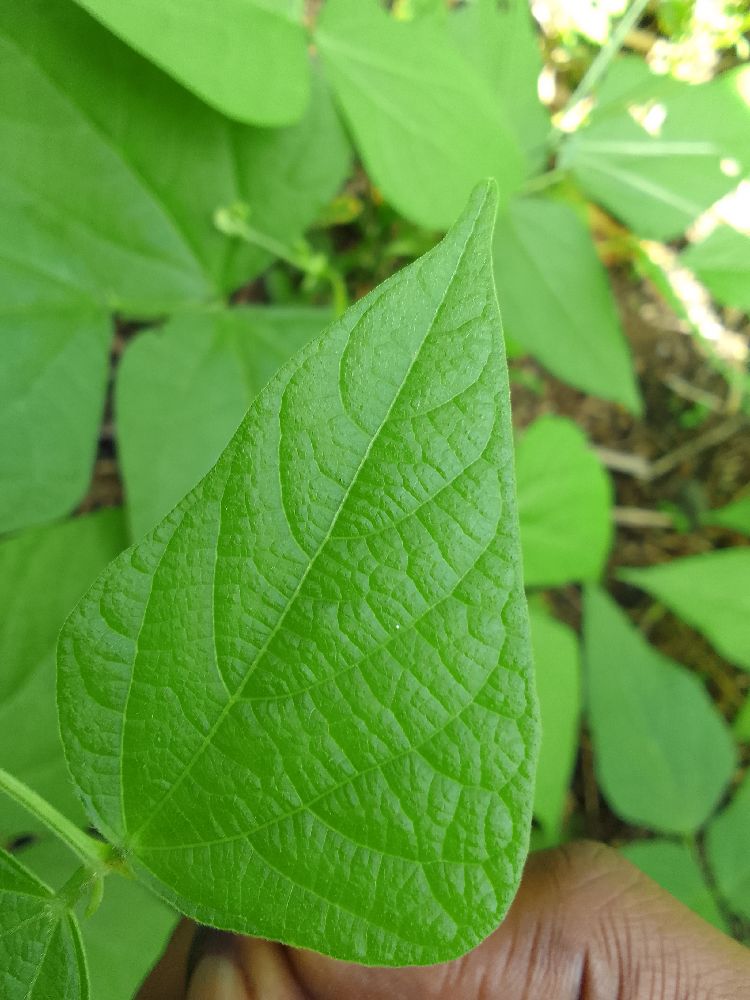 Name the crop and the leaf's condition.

common bean, healthy
